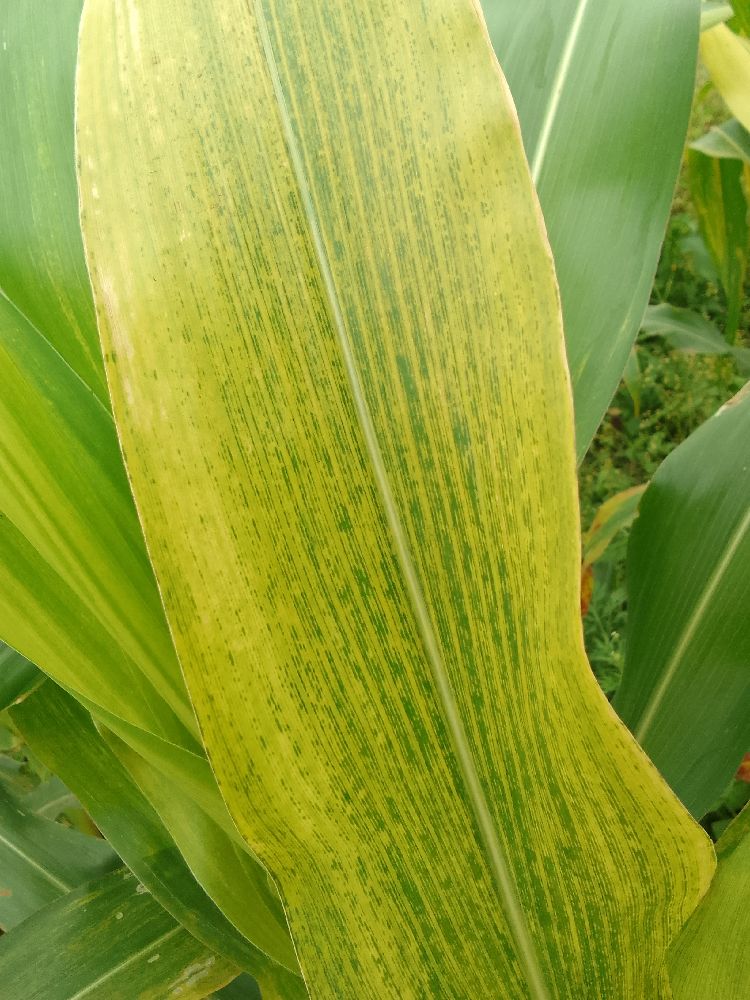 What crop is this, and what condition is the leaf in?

maize, maize lethal necrosis
